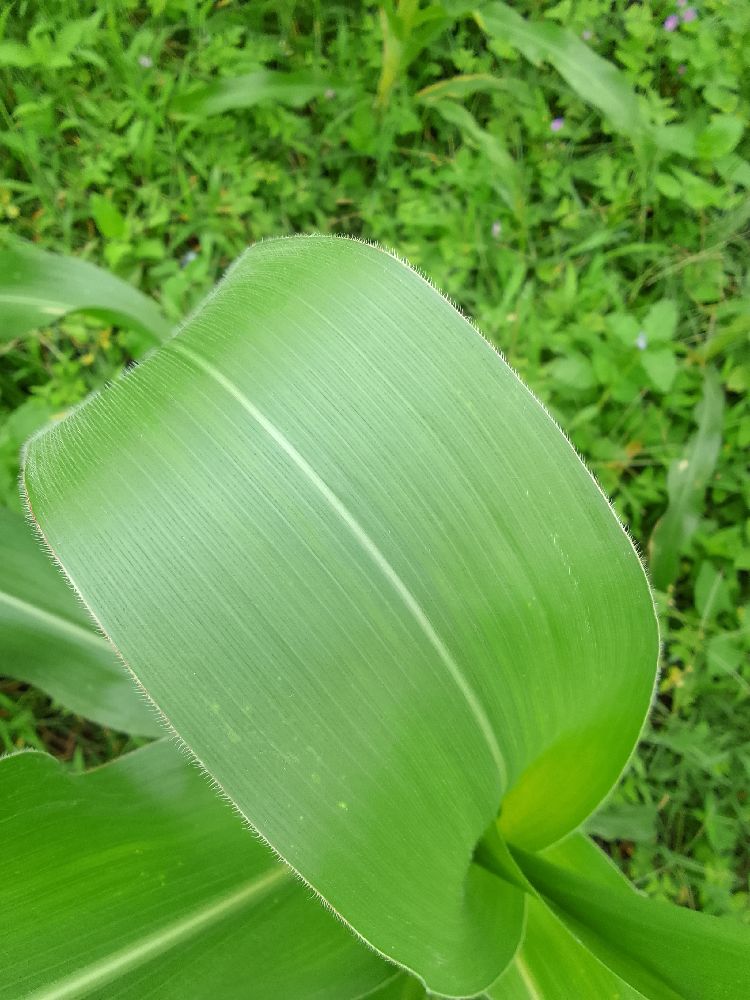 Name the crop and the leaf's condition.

maize, healthy
